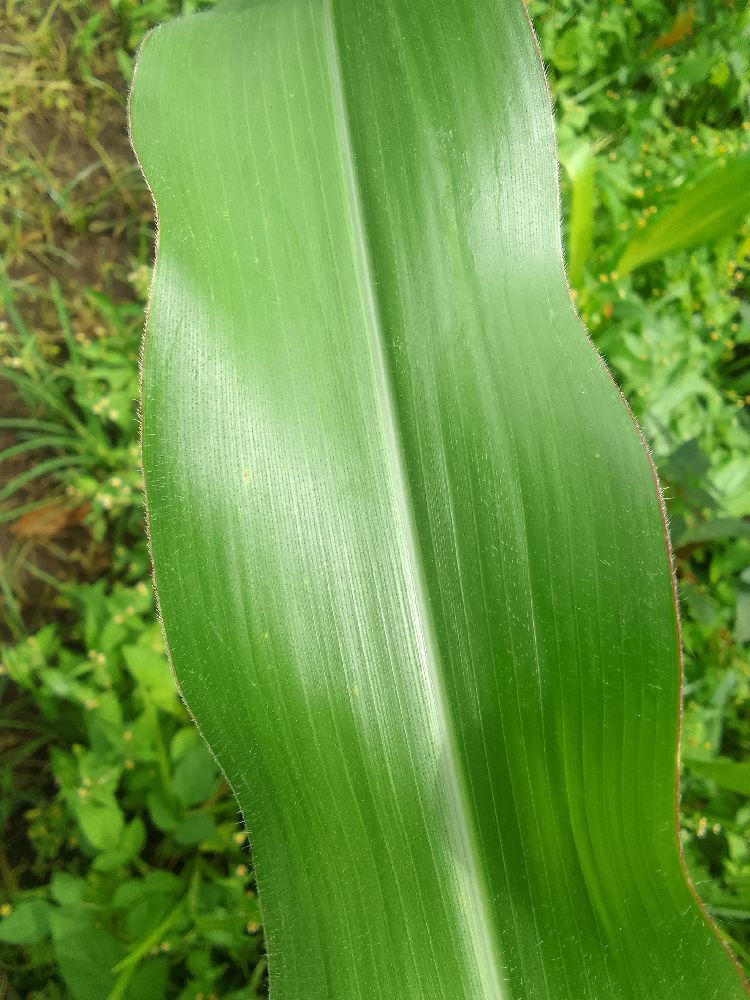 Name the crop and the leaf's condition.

maize, healthy
